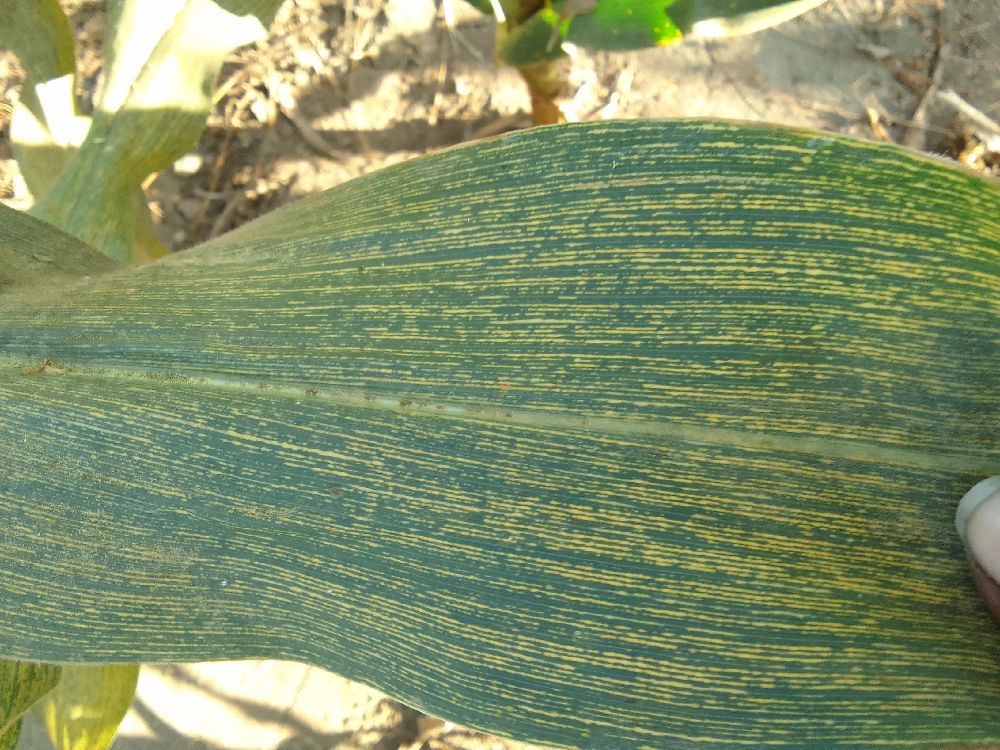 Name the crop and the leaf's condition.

maize, maize streak virus
